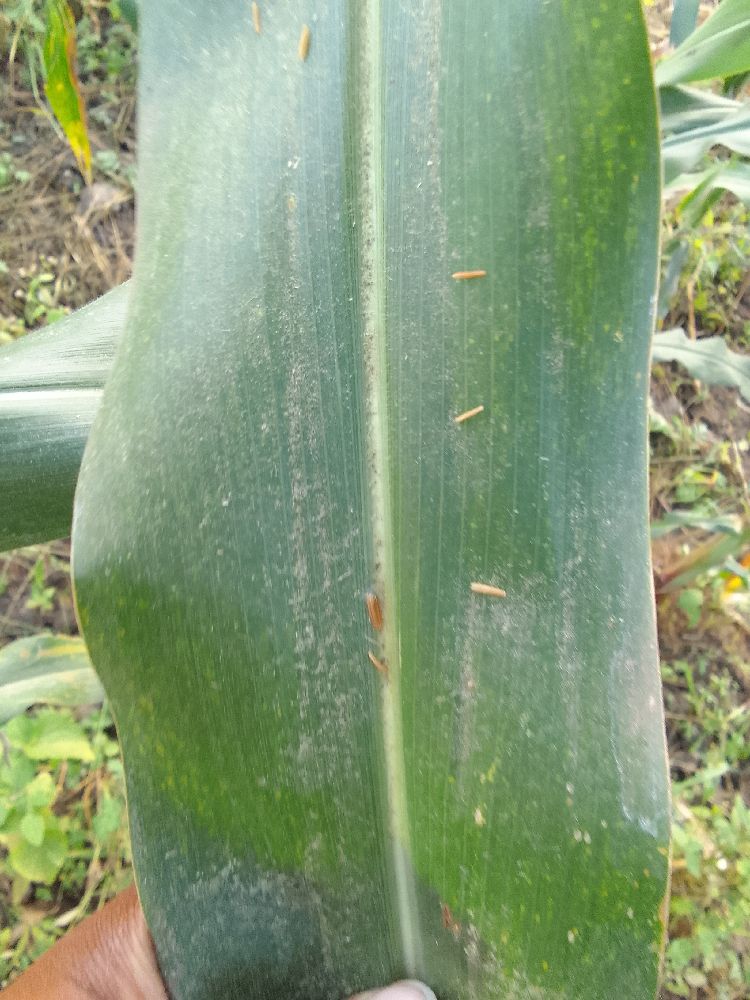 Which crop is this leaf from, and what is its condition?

maize, healthy
